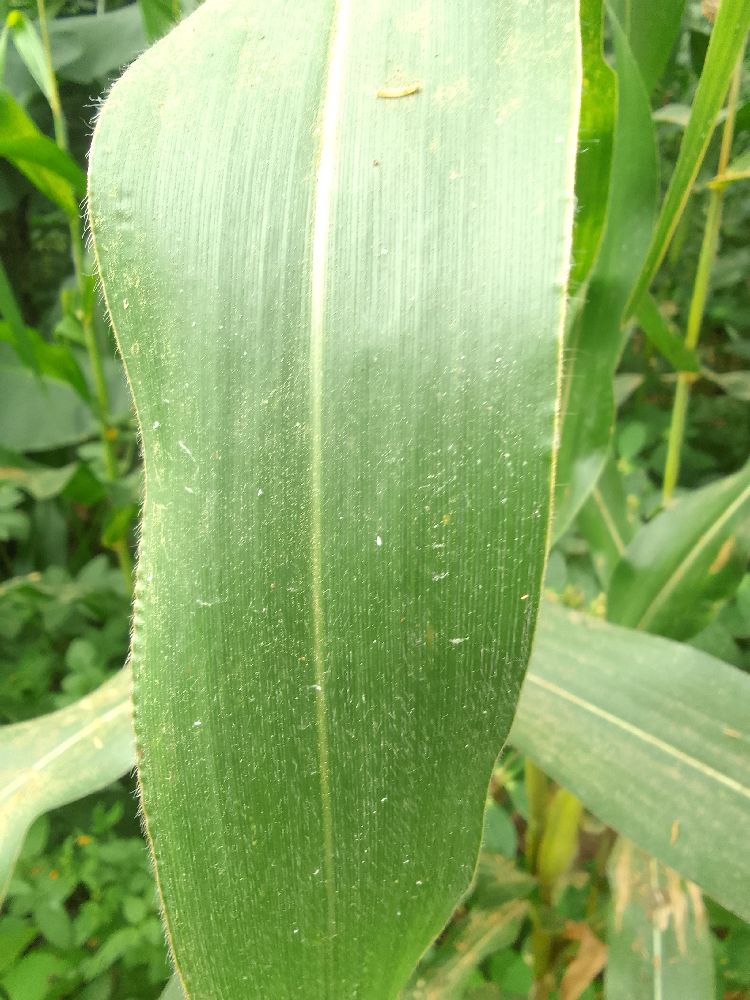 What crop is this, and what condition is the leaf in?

maize, healthy
